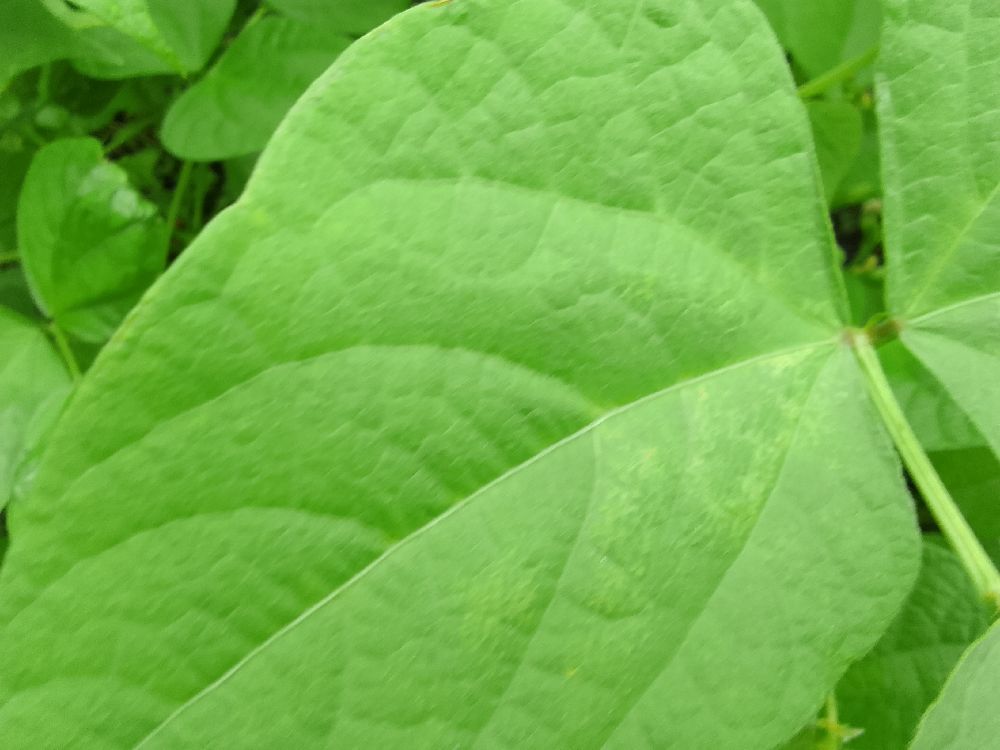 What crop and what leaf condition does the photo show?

common bean, healthy
